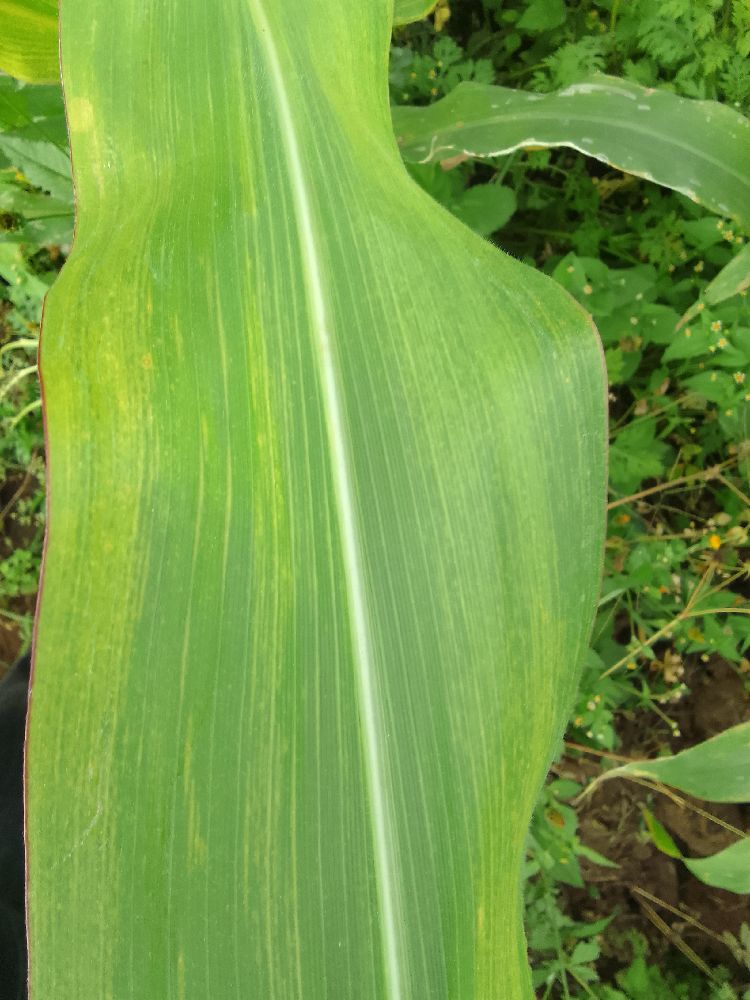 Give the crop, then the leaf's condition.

maize, maize lethal necrosis
